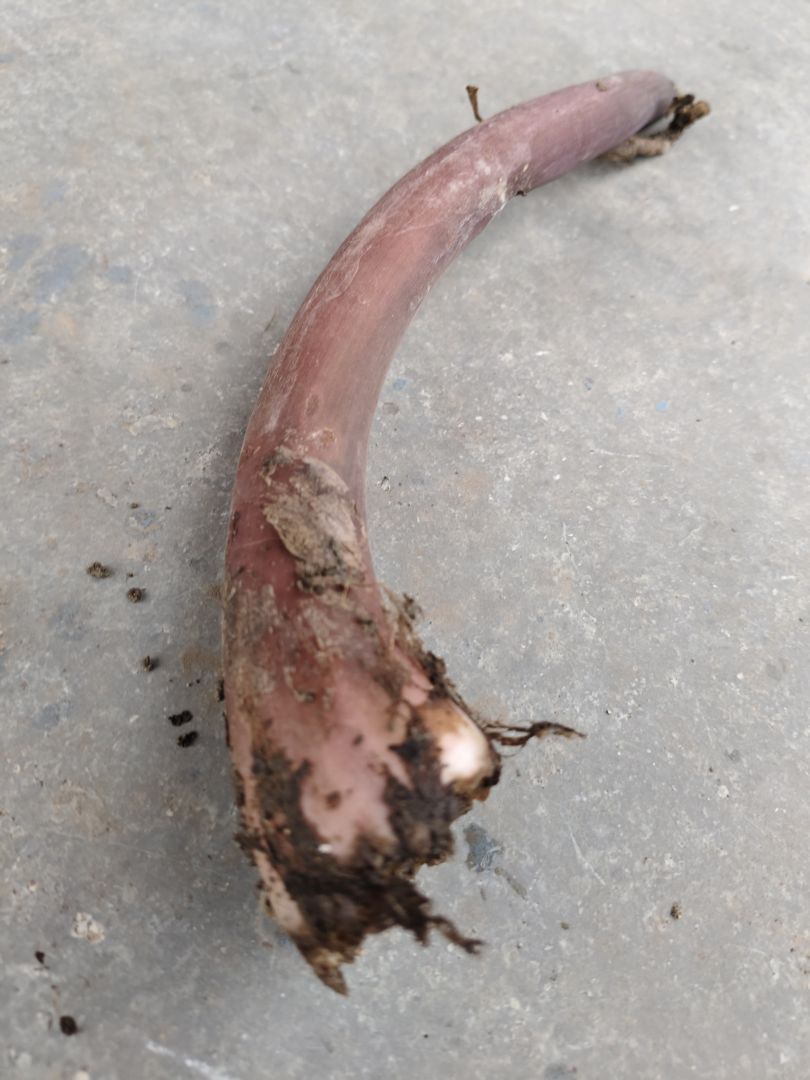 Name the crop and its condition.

taro, root rot
